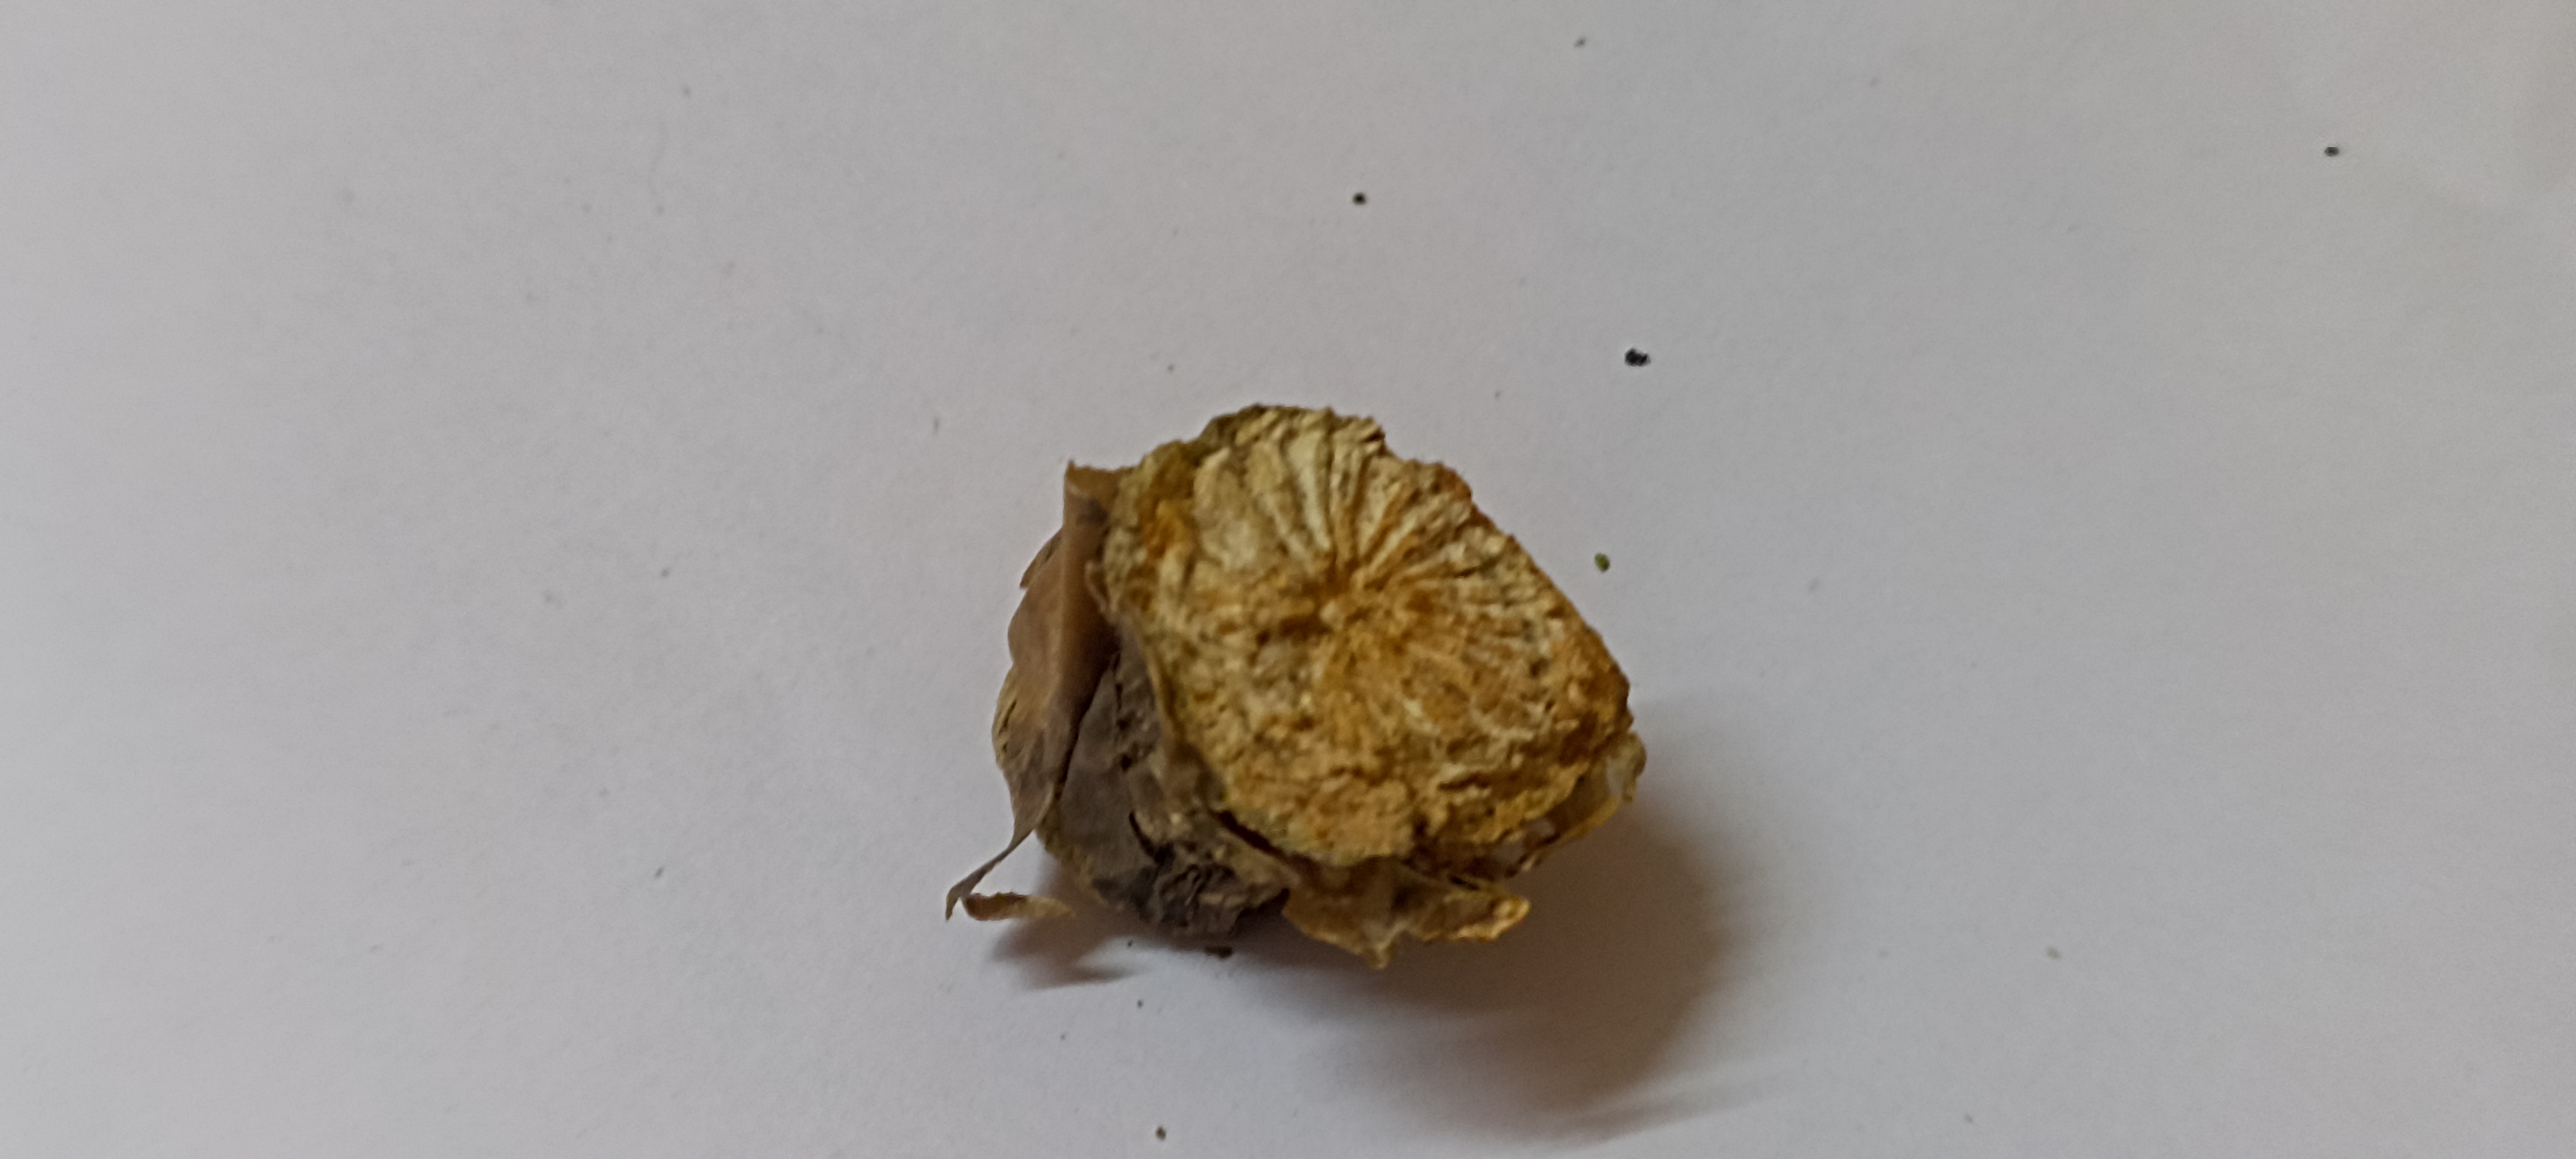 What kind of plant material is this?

gulvel
